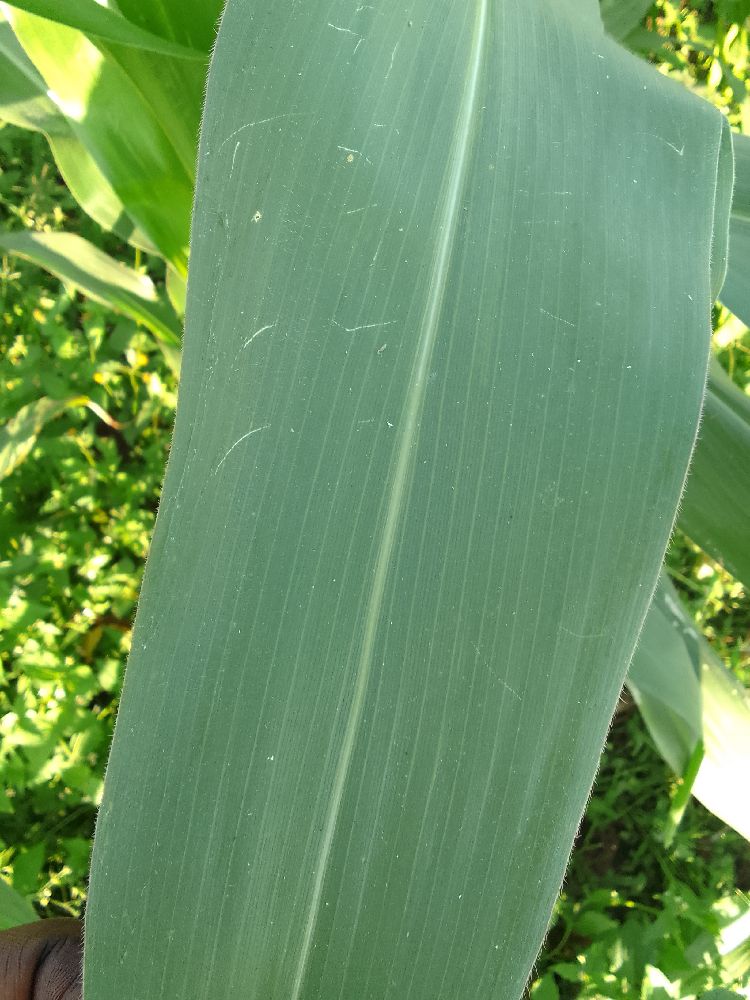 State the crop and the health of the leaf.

maize, healthy
